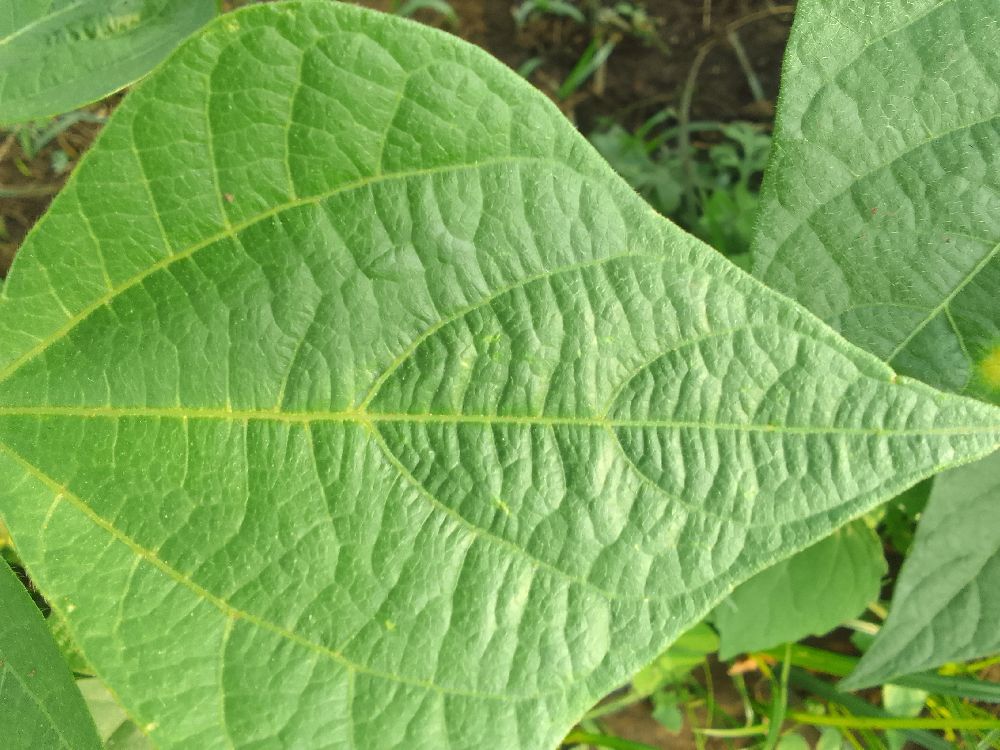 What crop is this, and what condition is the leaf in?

common bean, healthy
